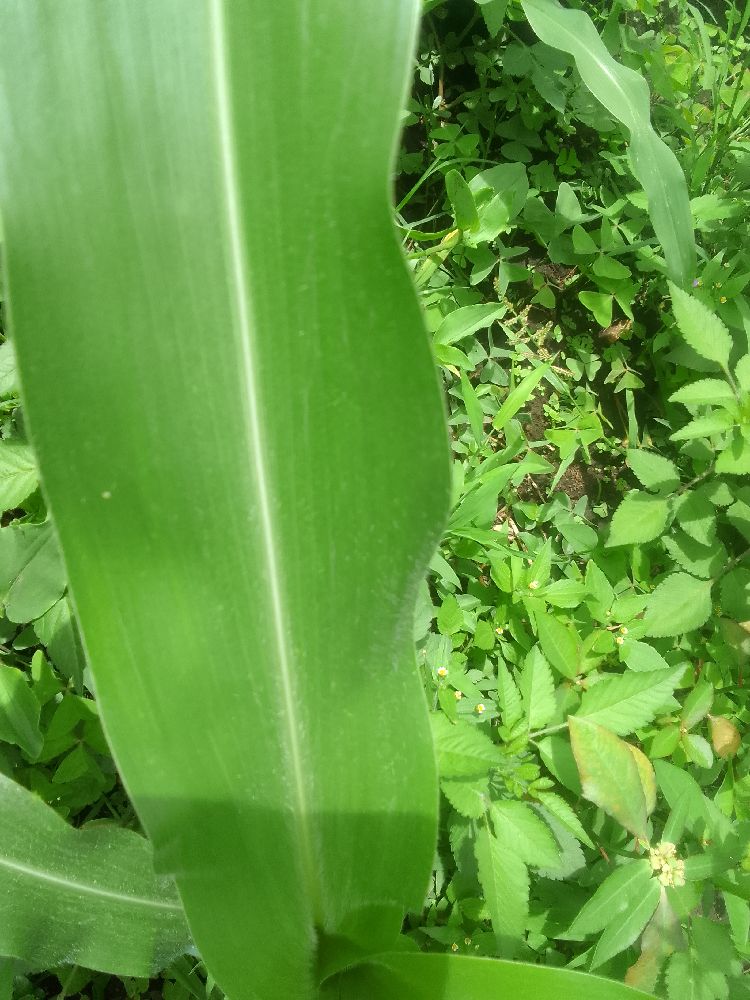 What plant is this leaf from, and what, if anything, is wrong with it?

maize, healthy
